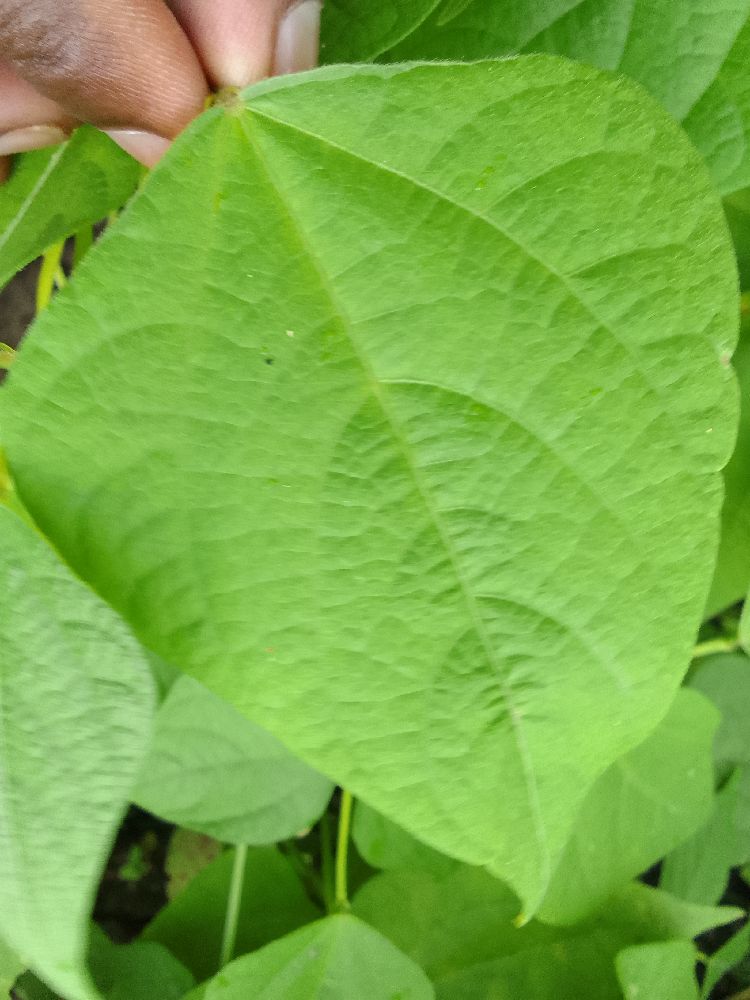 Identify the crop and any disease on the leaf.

common bean, healthy
